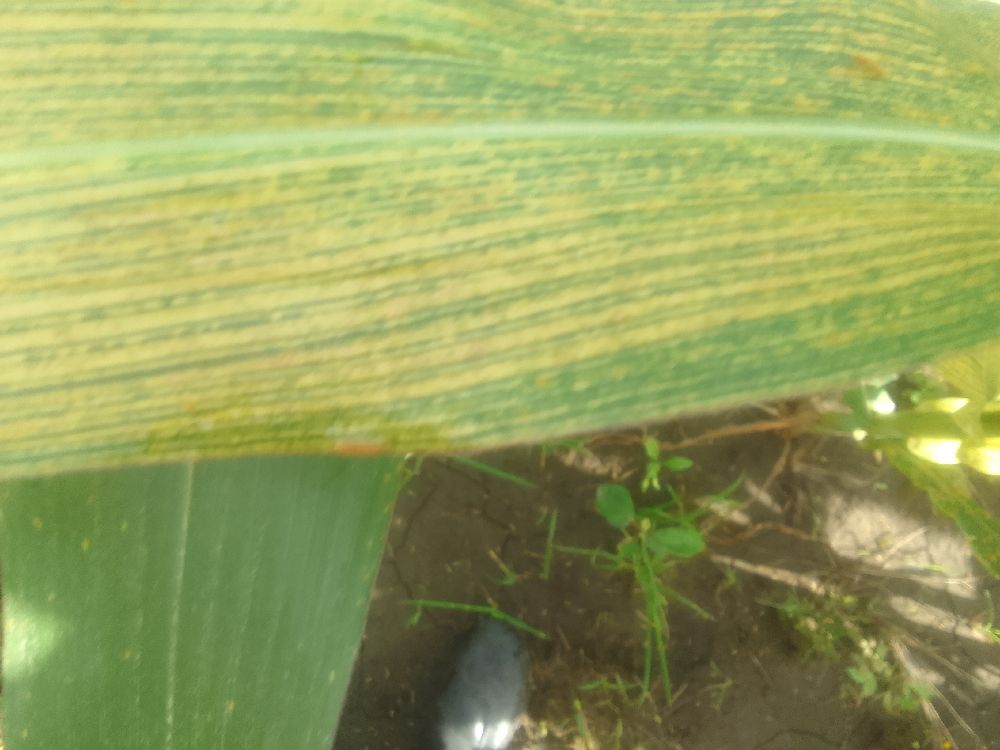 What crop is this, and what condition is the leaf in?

maize, maize streak virus
